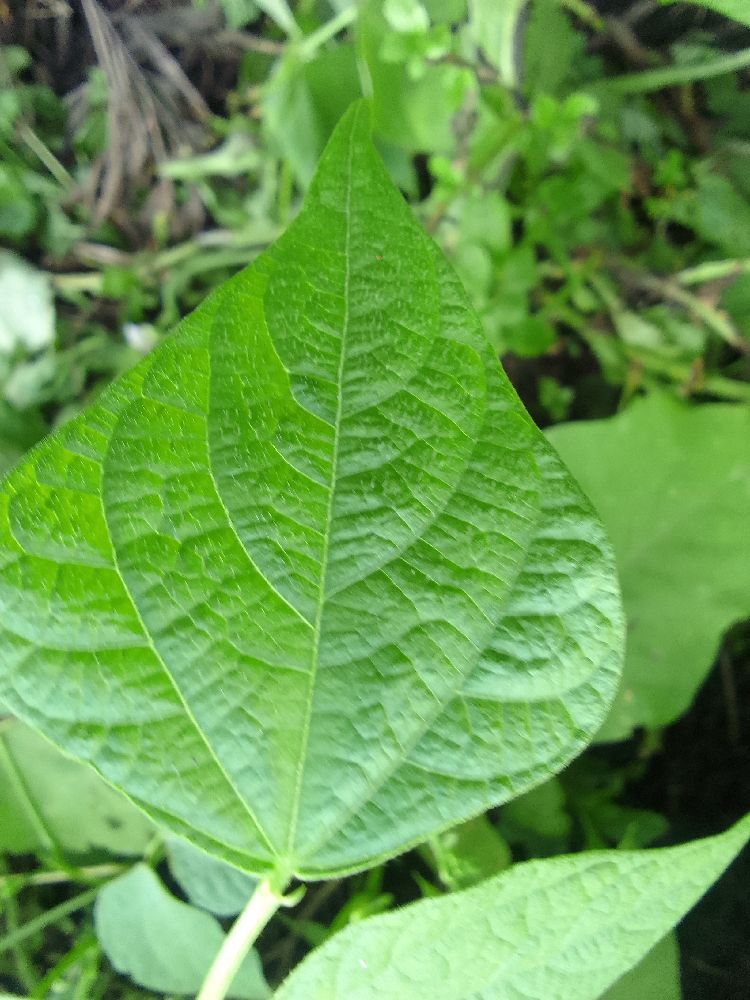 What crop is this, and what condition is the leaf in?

common bean, healthy
